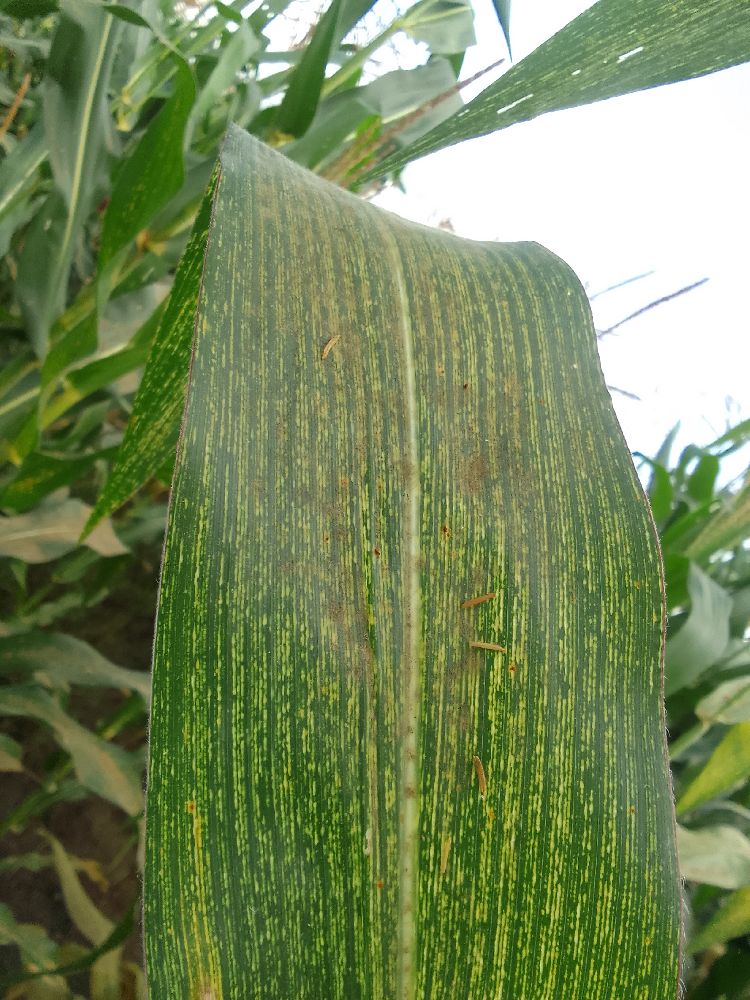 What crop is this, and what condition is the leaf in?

maize, maize streak virus
